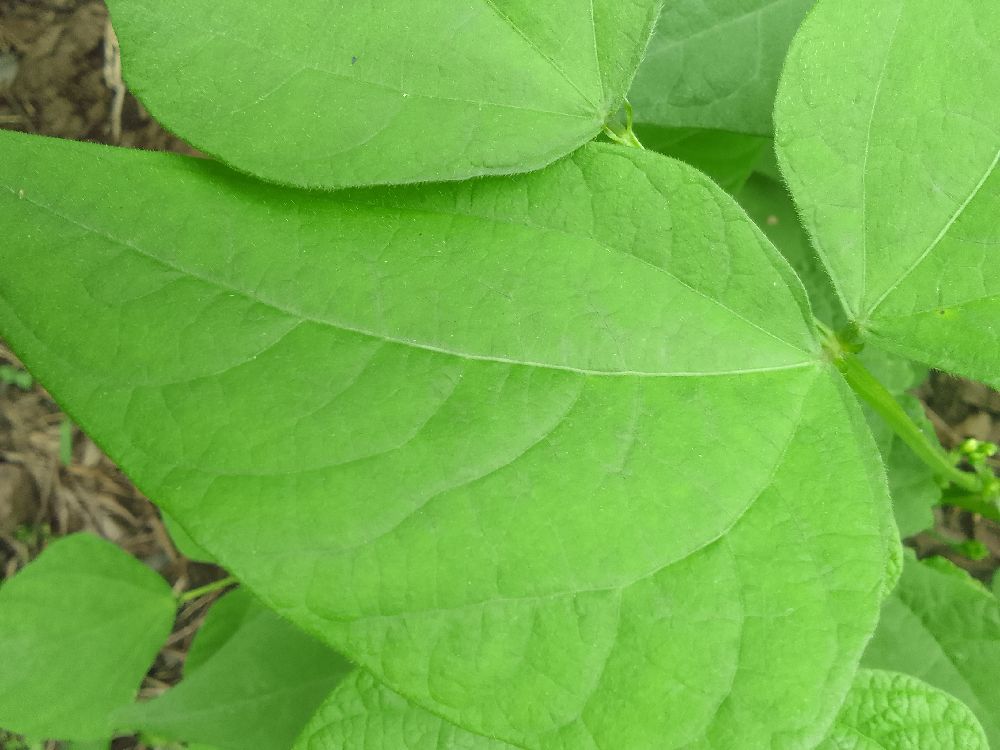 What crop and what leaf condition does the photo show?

common bean, healthy
